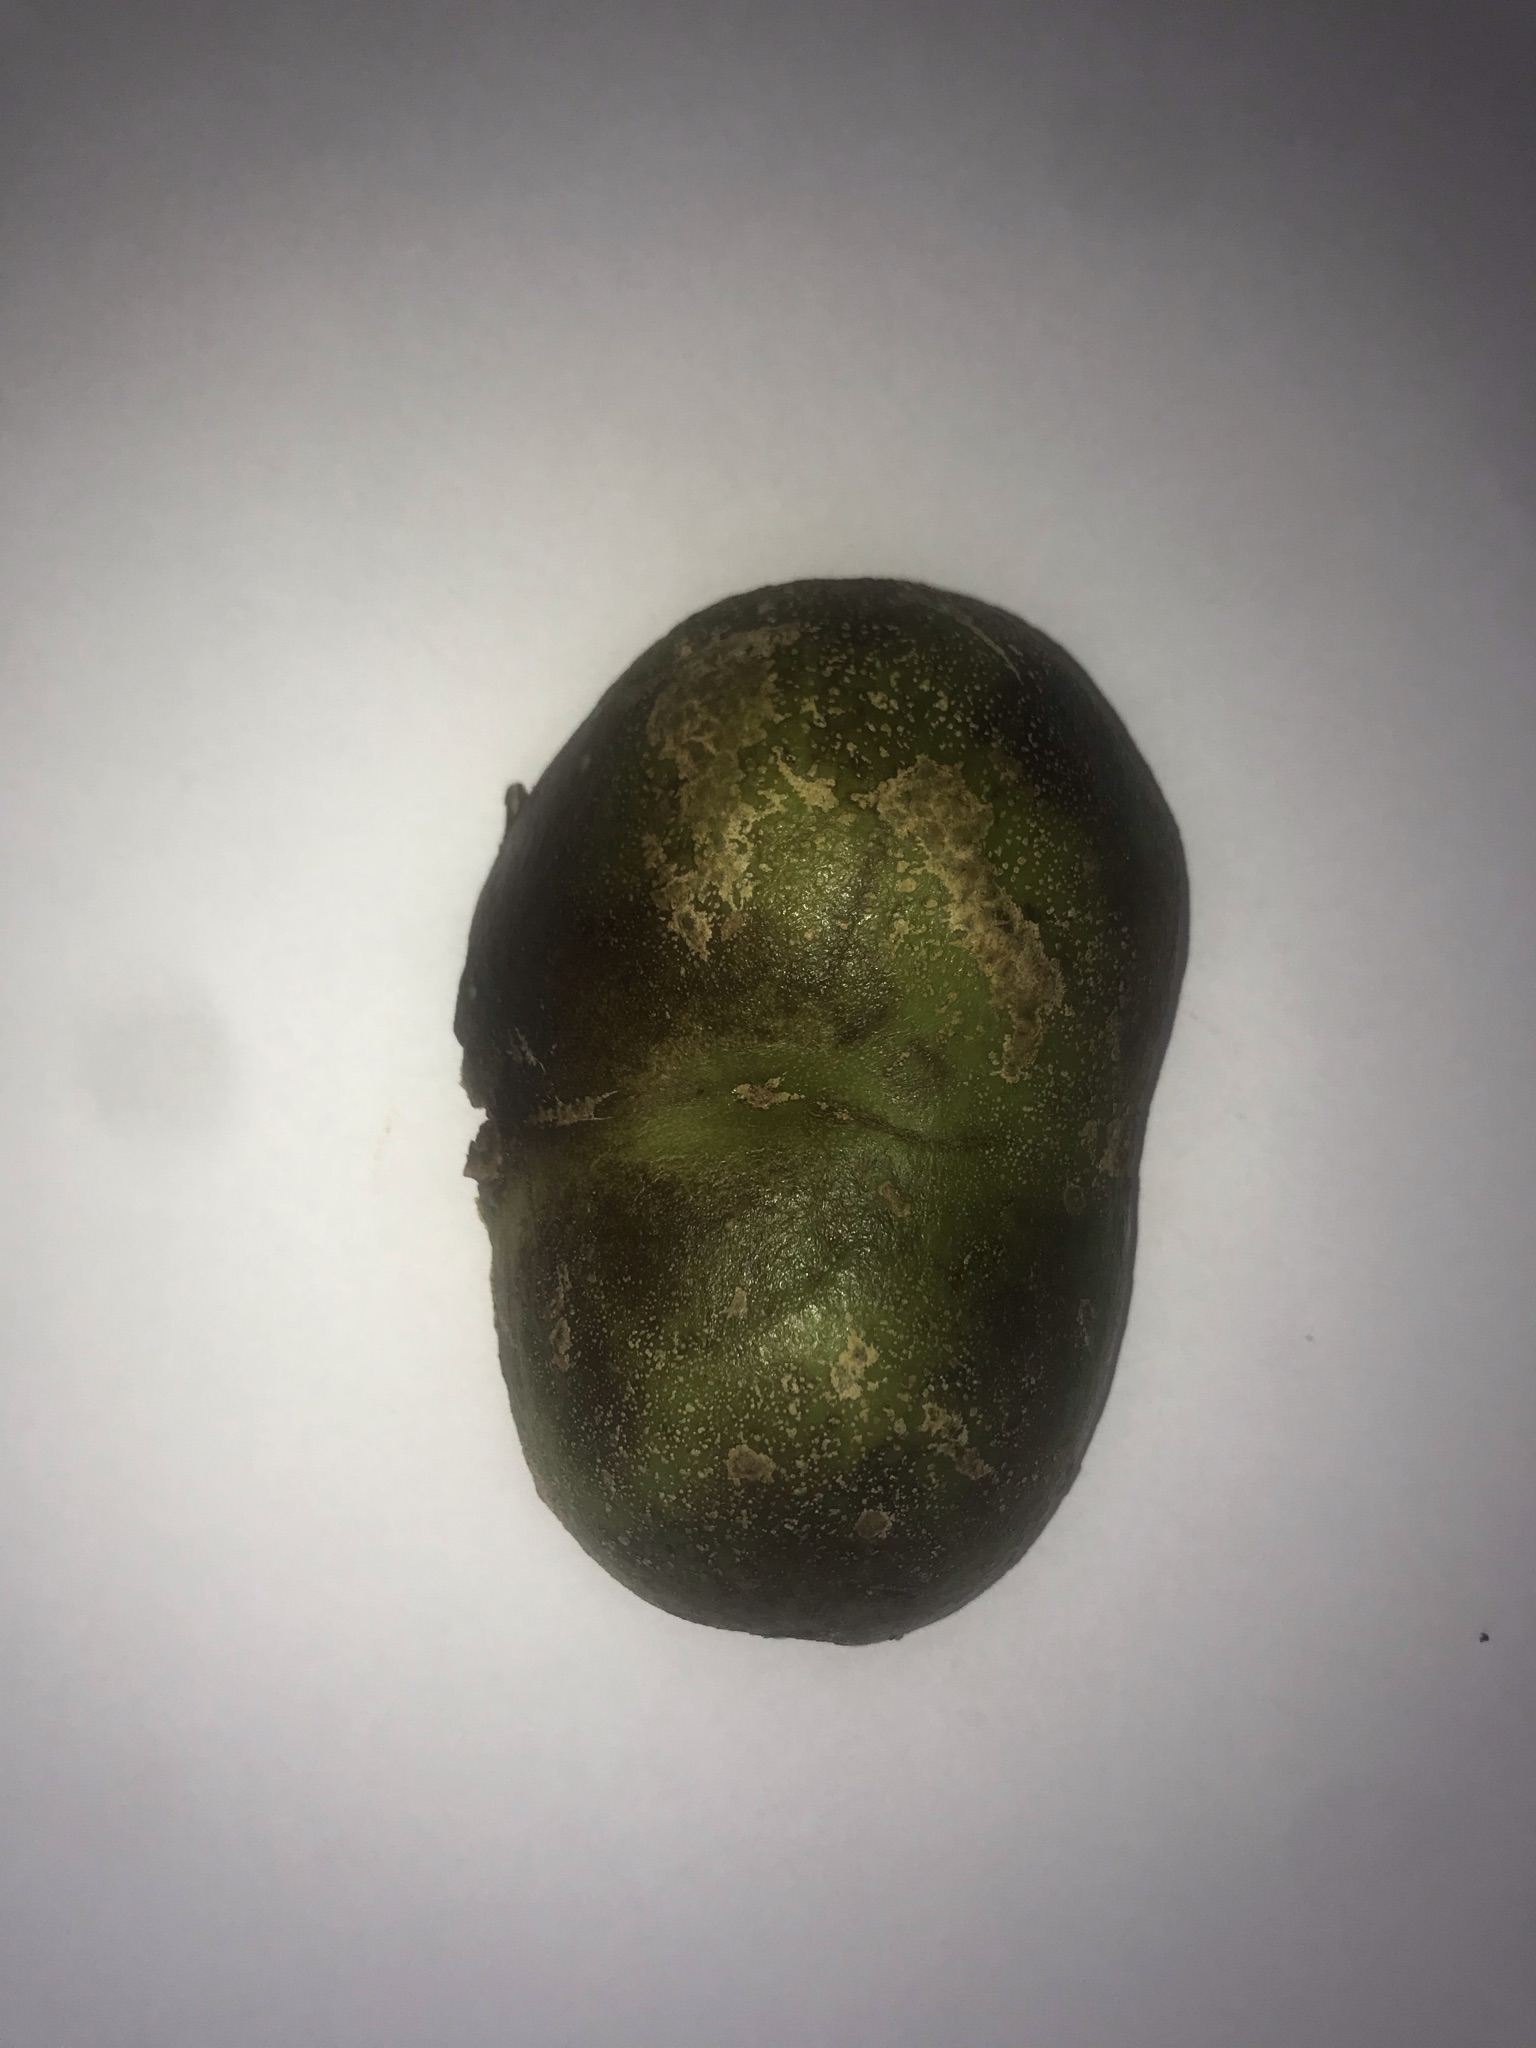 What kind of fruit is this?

pequi
